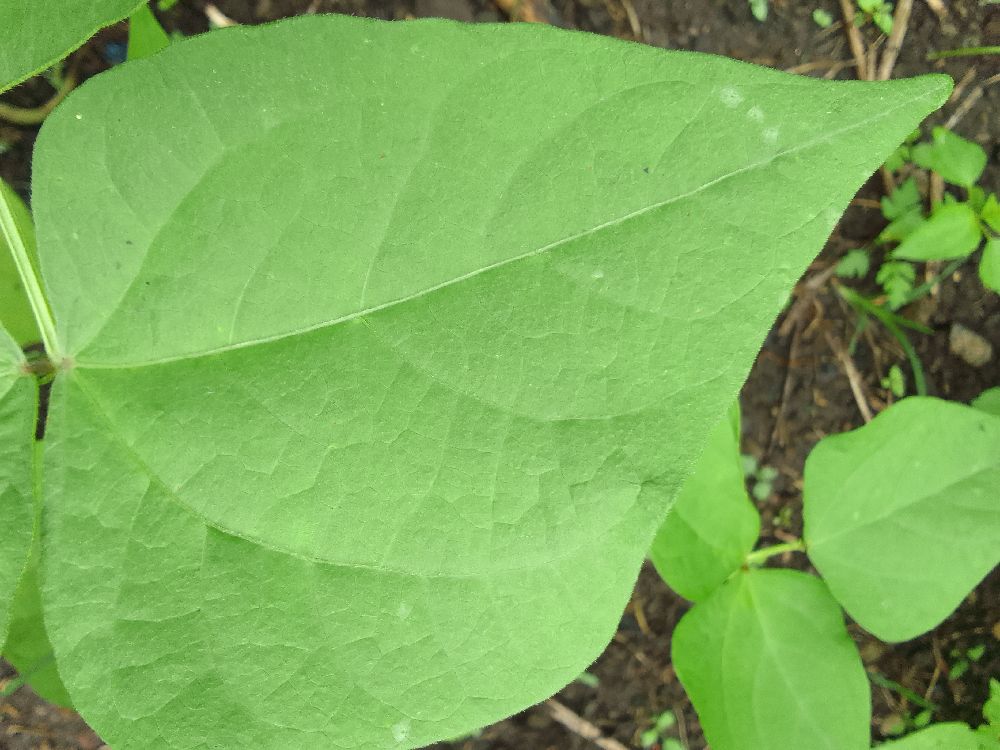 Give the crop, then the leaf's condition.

common bean, healthy
